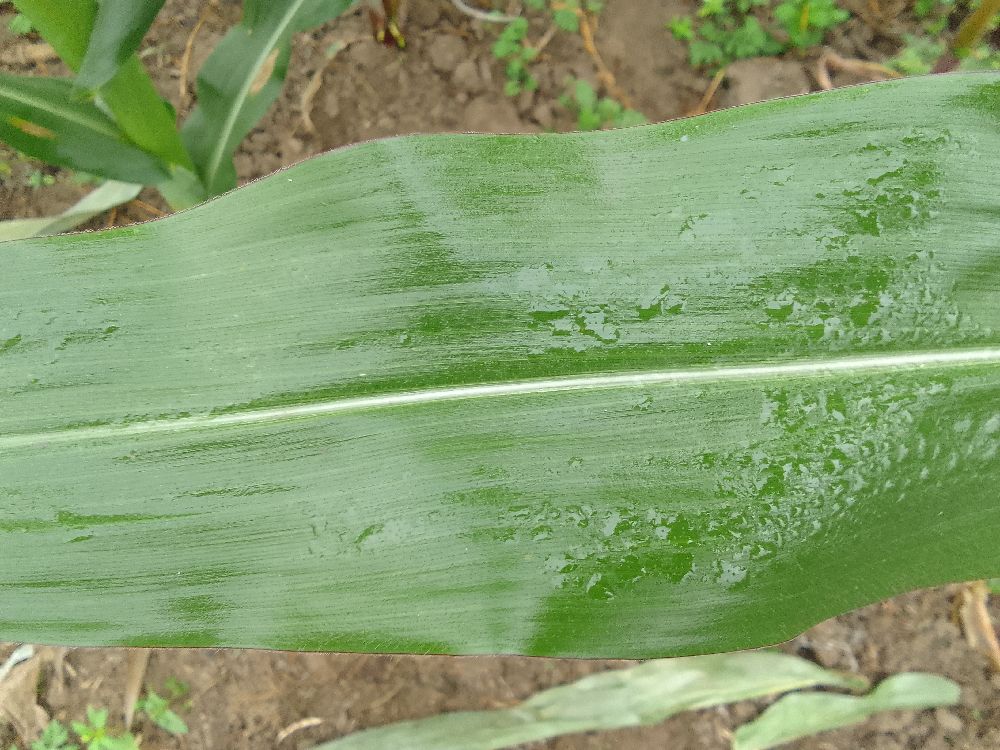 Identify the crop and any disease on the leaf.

maize, healthy
